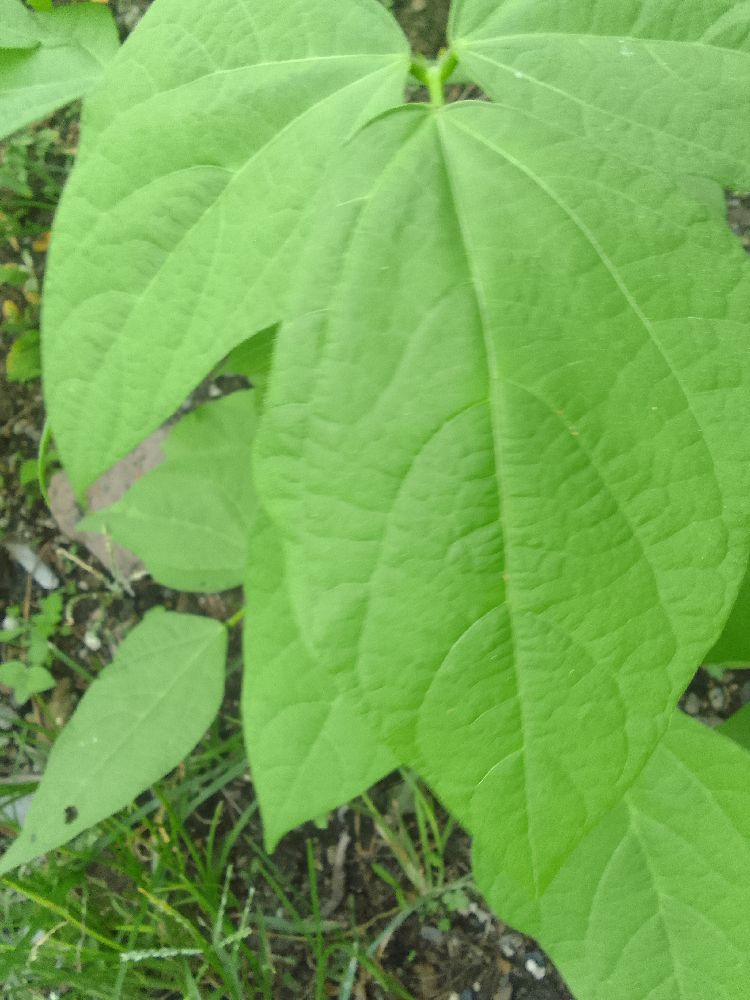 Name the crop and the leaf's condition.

common bean, healthy
